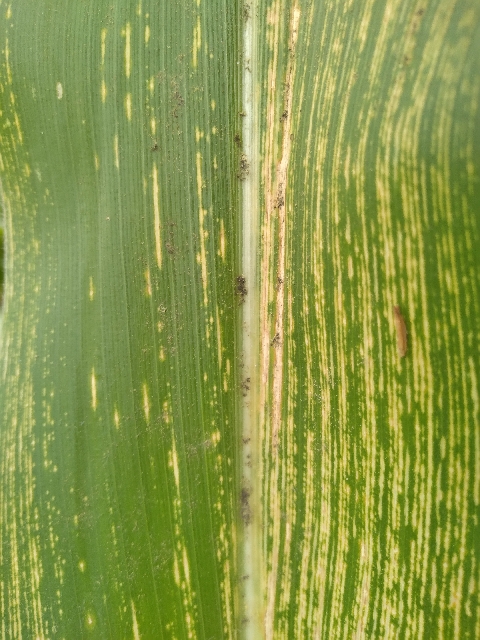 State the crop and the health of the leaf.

maize, maize streak virus
